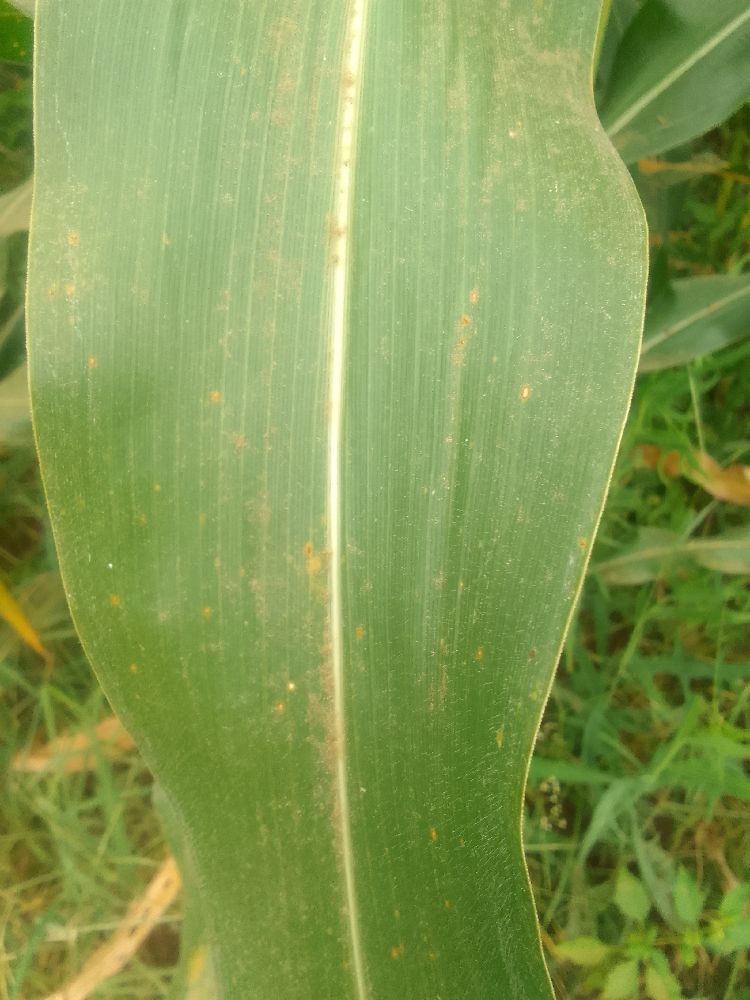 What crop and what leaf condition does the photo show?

maize, healthy
